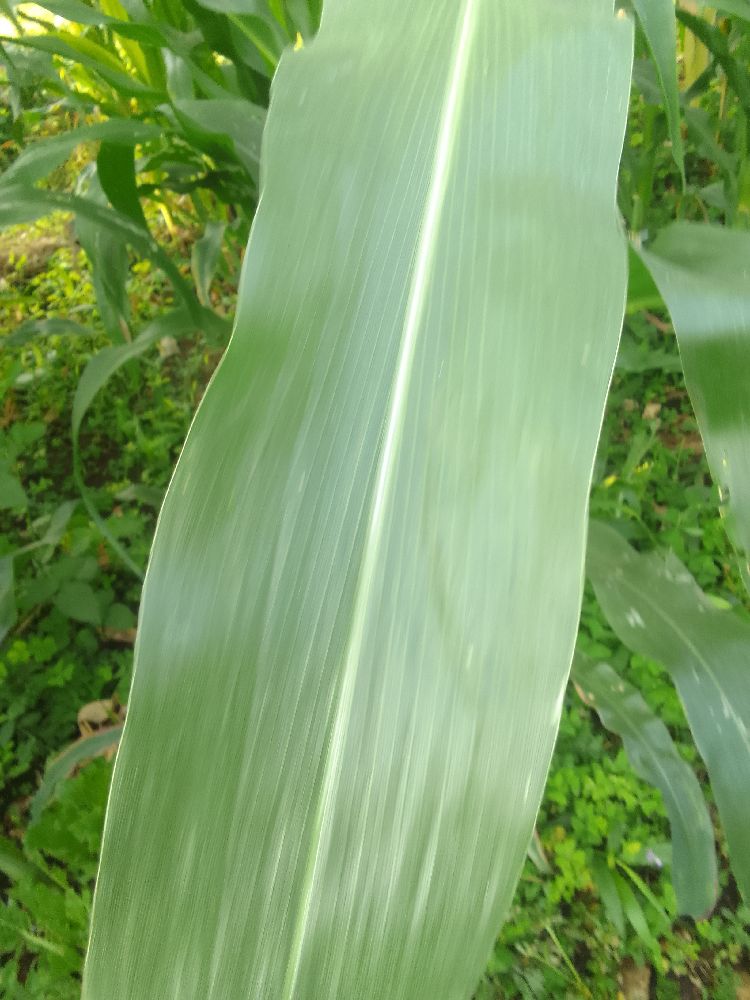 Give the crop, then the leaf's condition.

maize, healthy
